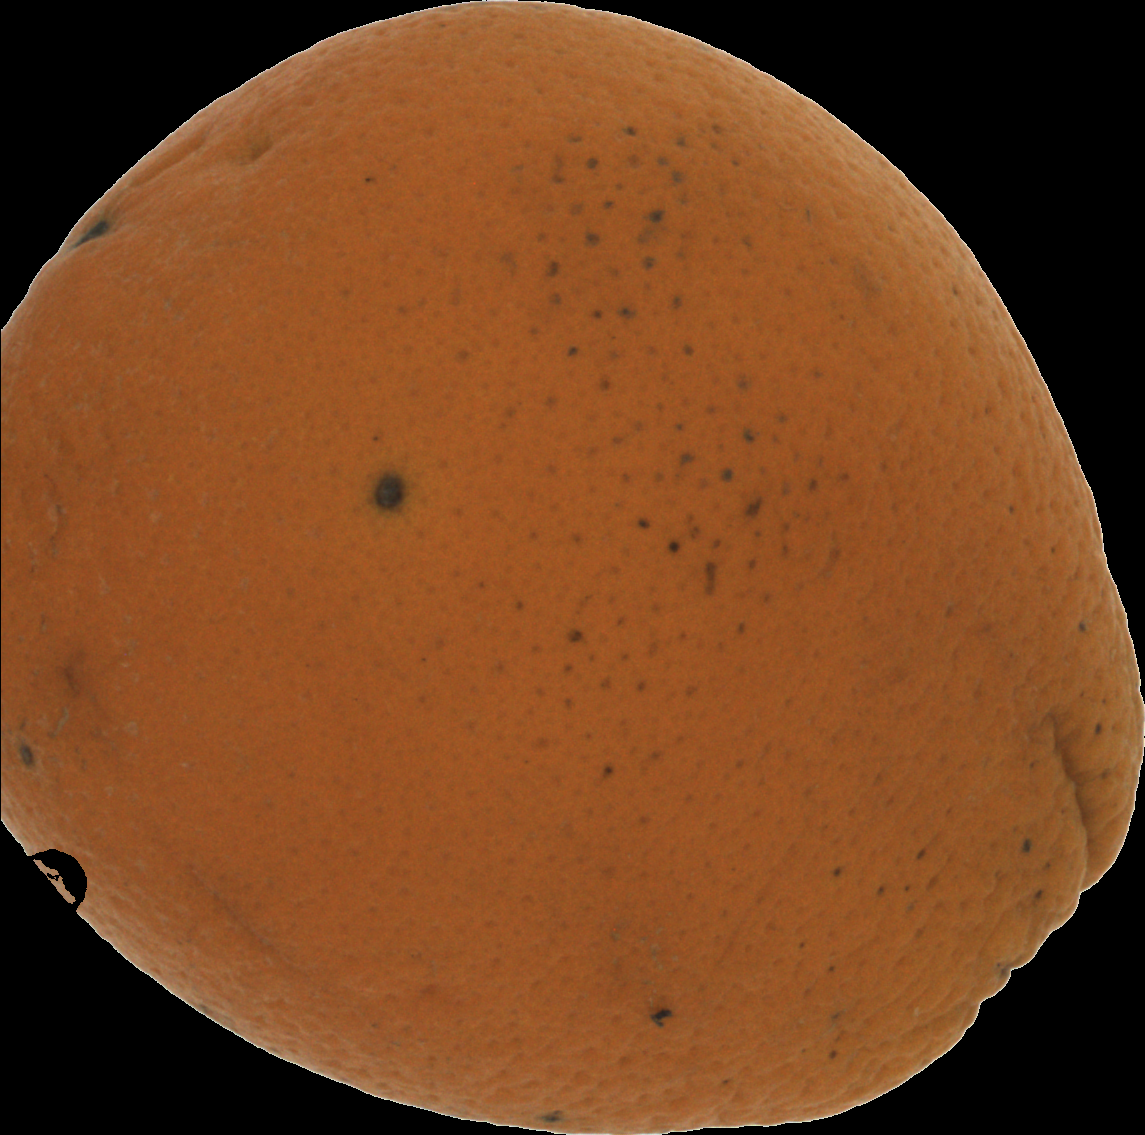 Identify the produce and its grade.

orange, bad
